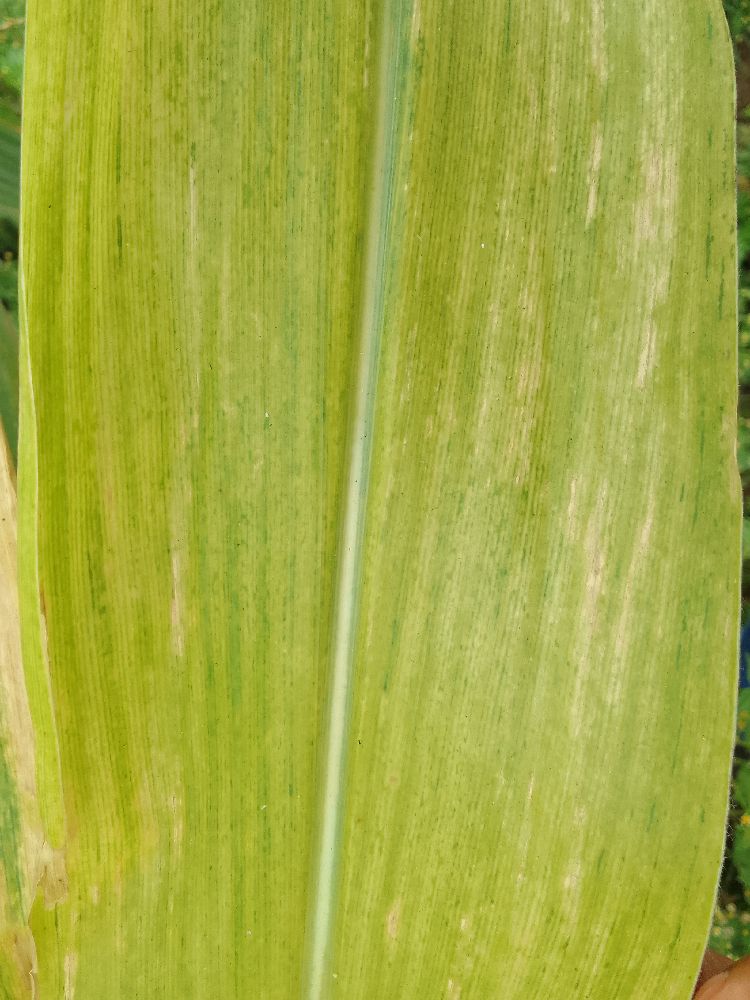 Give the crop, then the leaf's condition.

maize, maize lethal necrosis
